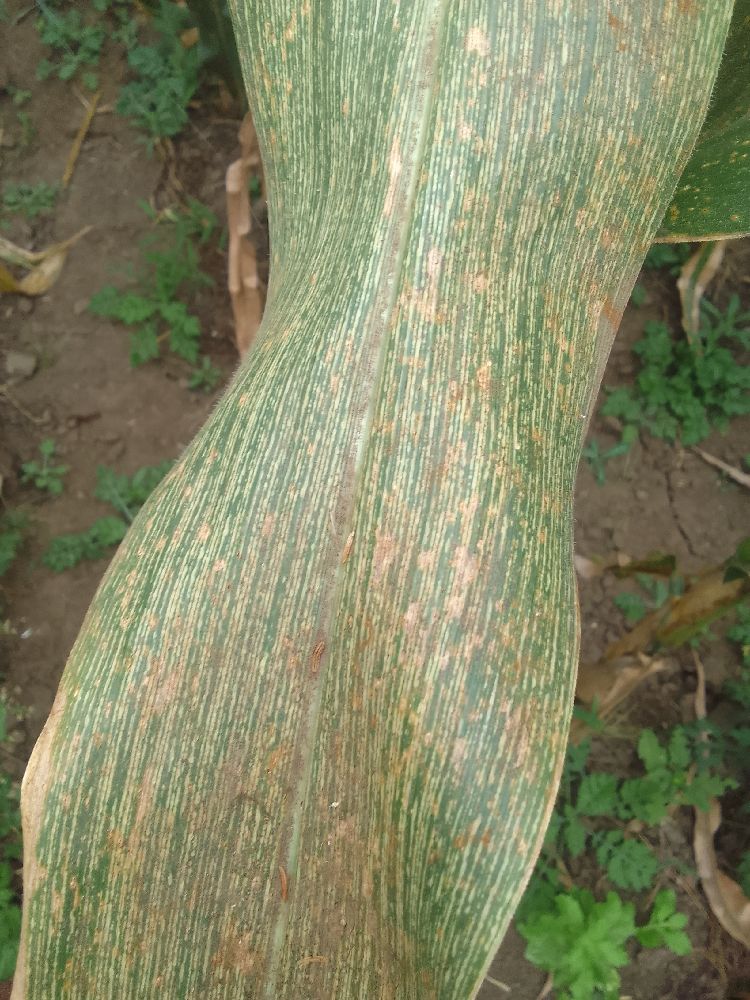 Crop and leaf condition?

maize, maize streak virus
